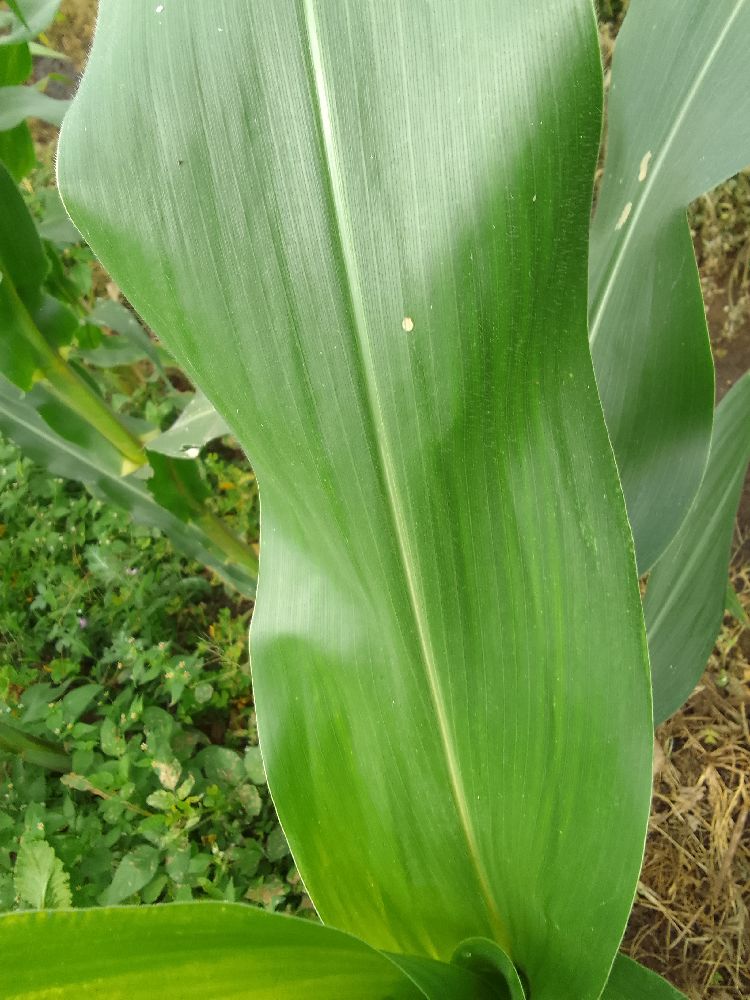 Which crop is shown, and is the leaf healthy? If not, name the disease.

maize, healthy
